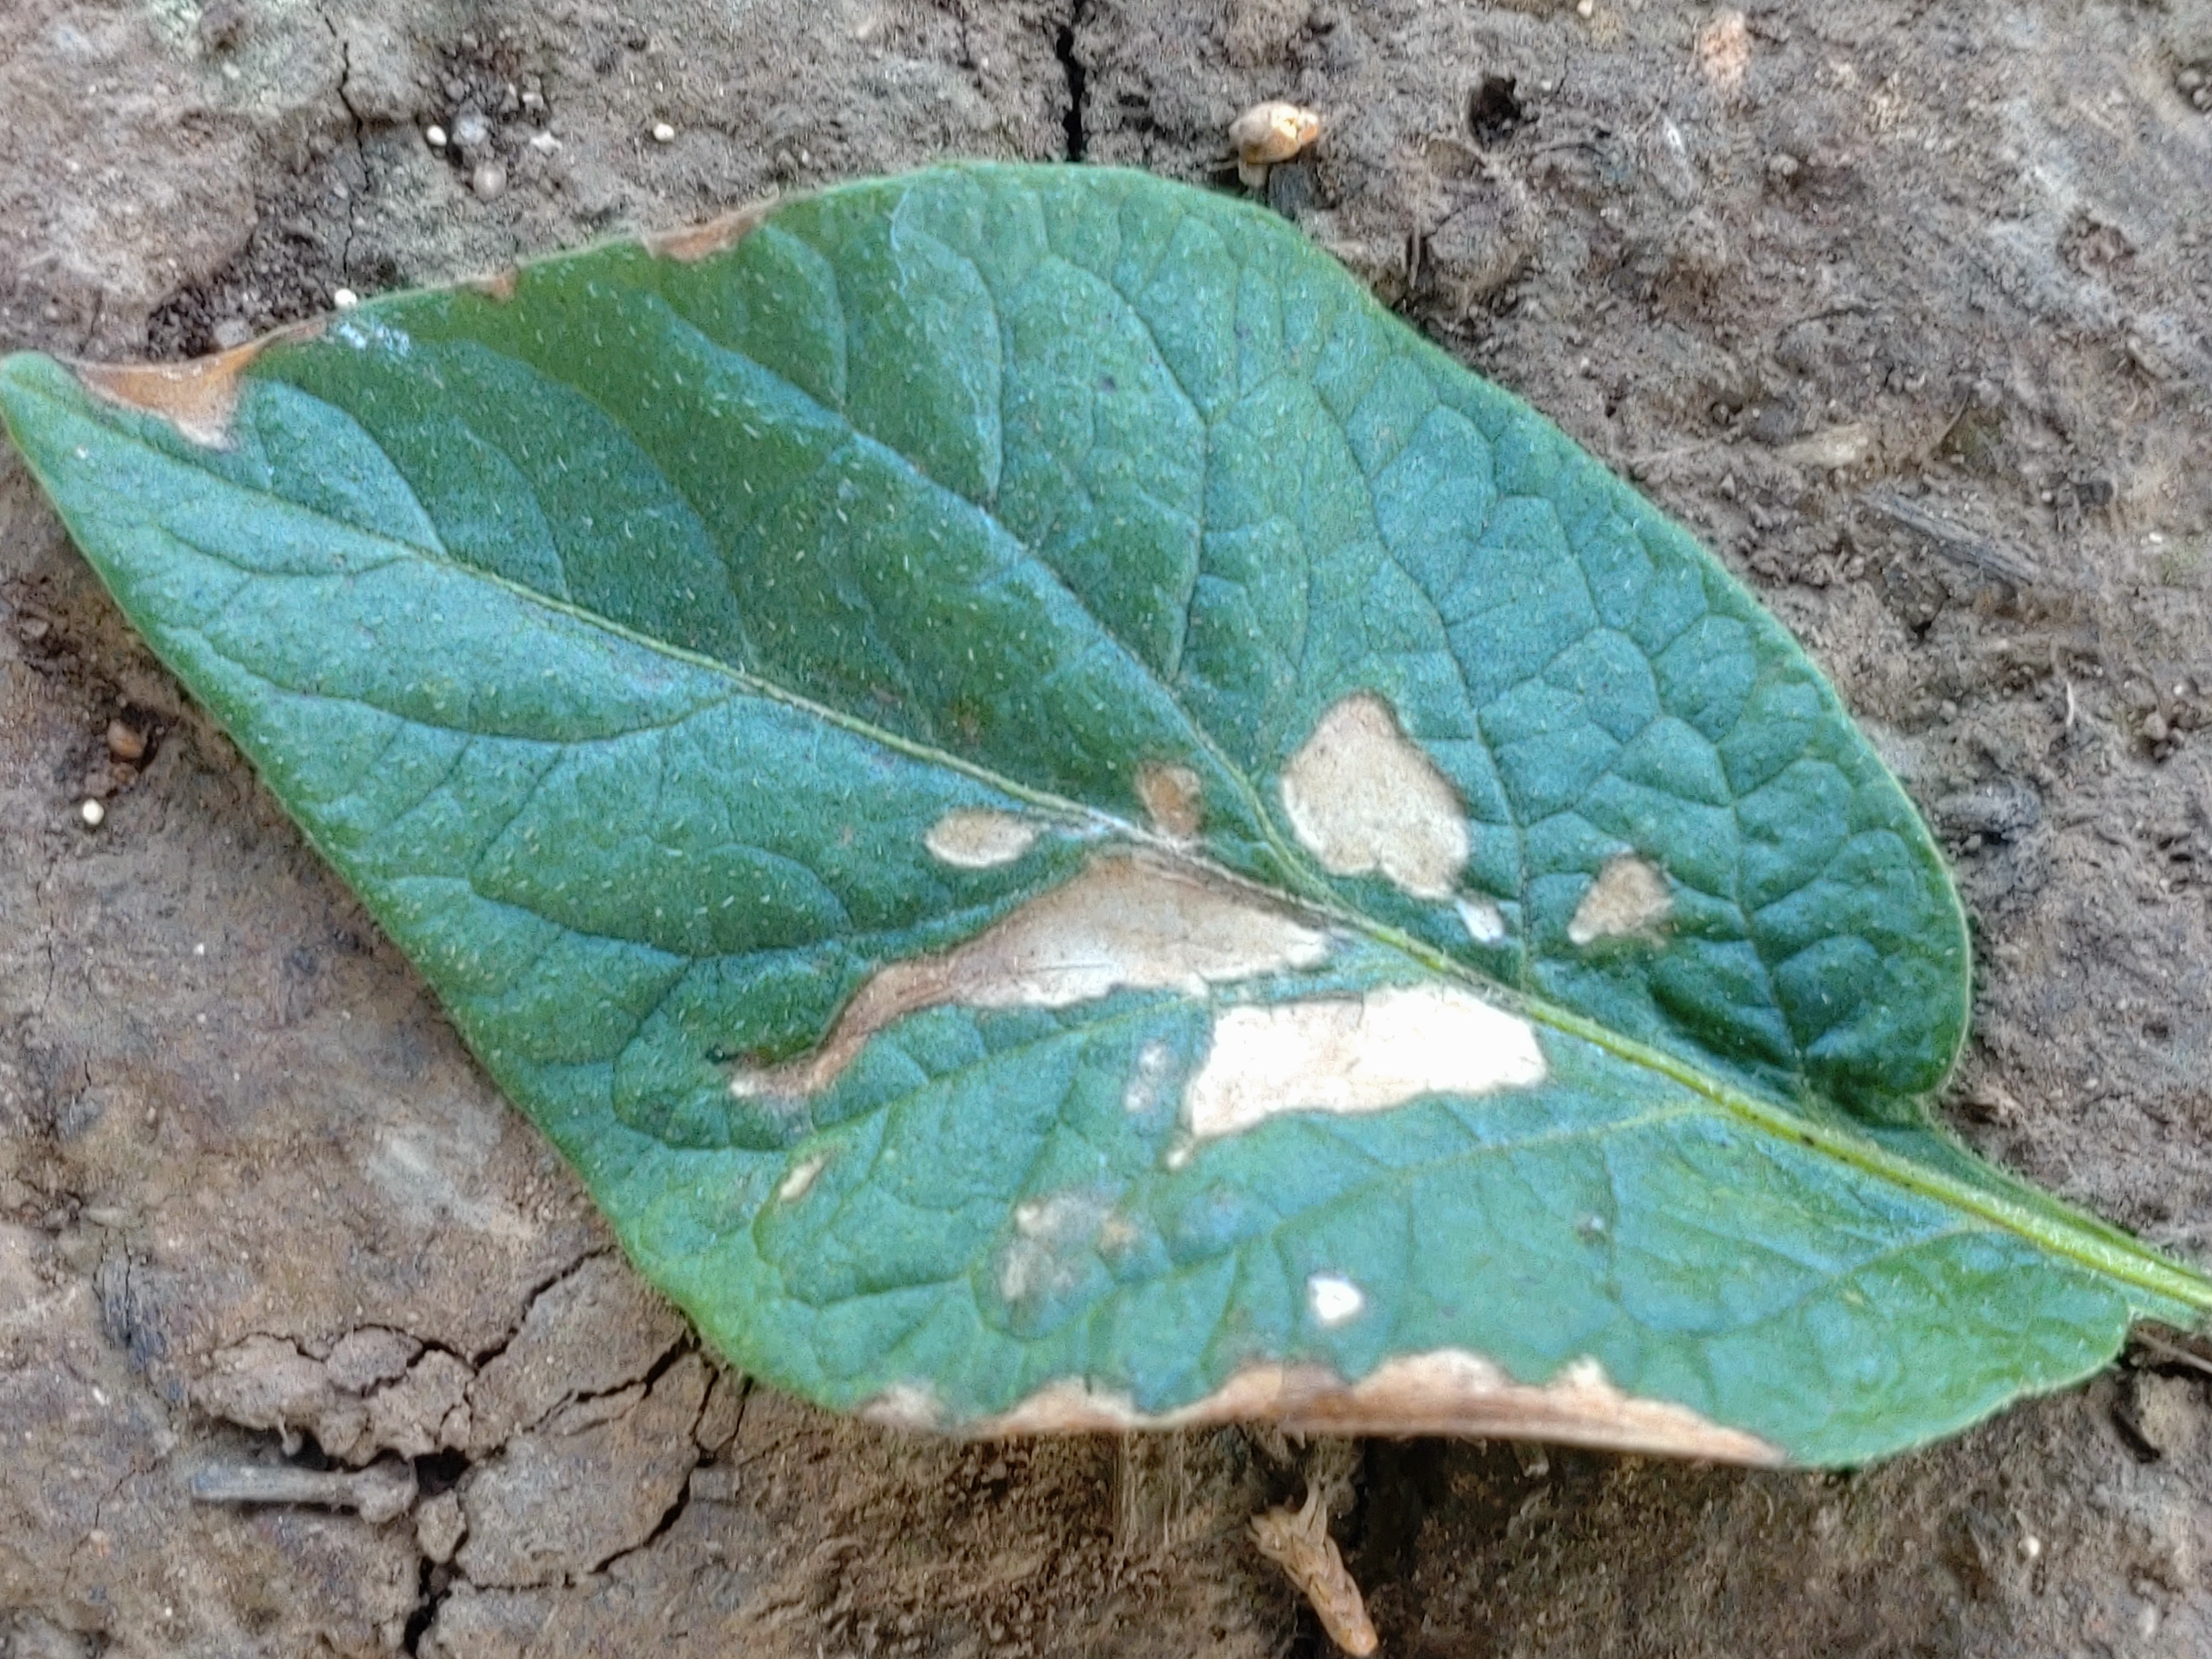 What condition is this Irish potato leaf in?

early blight
